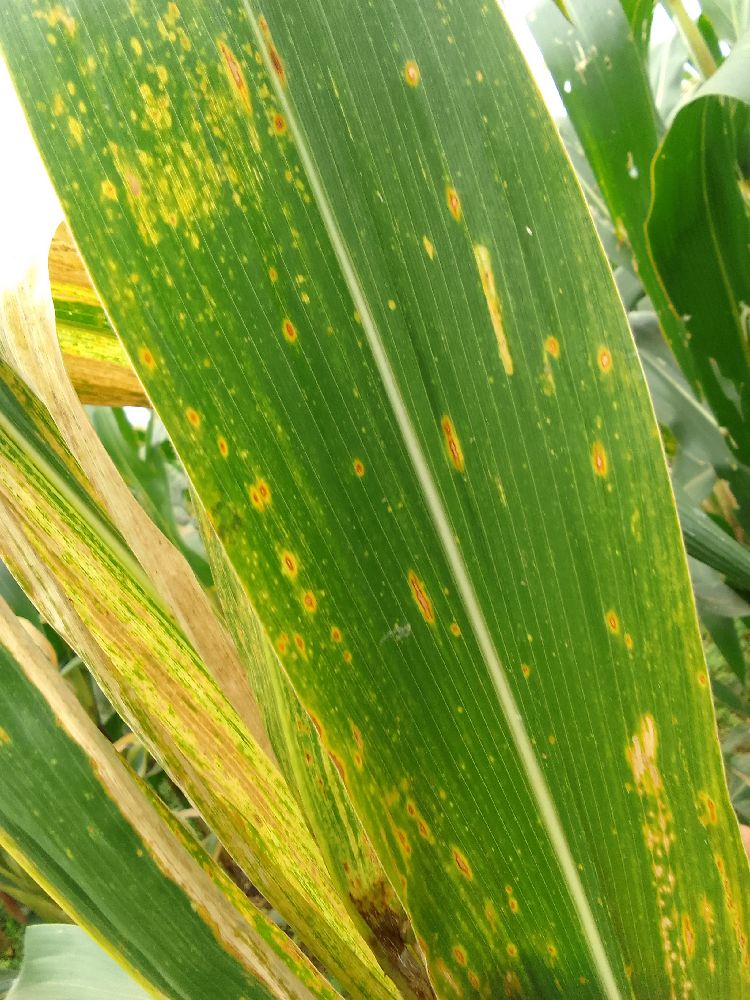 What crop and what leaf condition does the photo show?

maize, maize lethal necrosis
